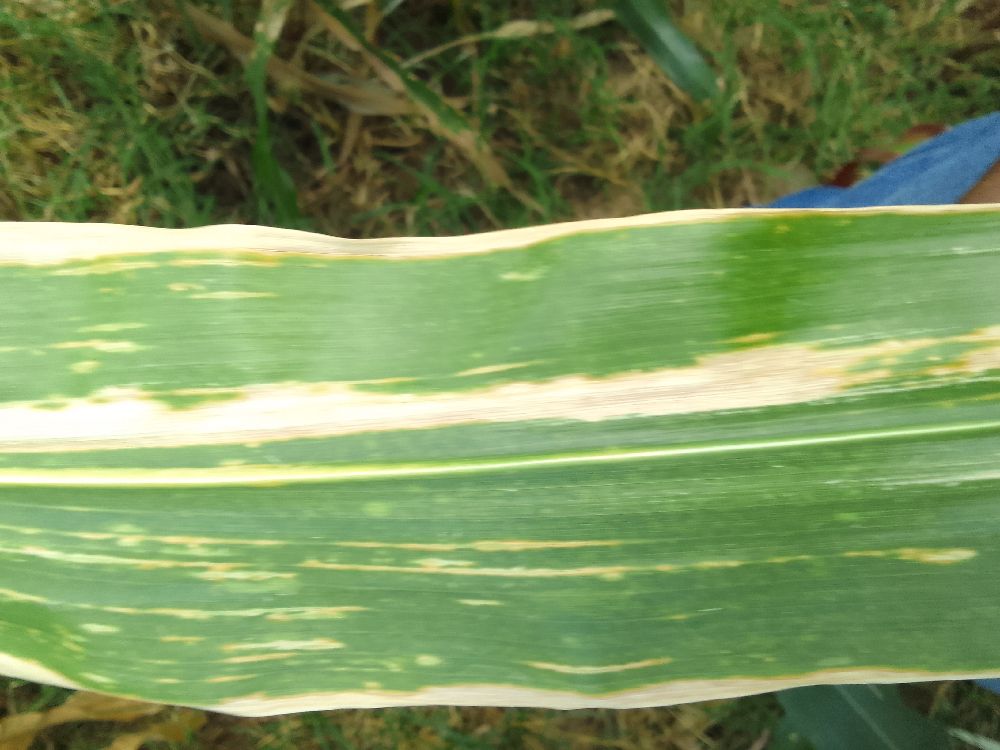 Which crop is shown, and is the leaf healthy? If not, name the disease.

maize, maize lethal necrosis
